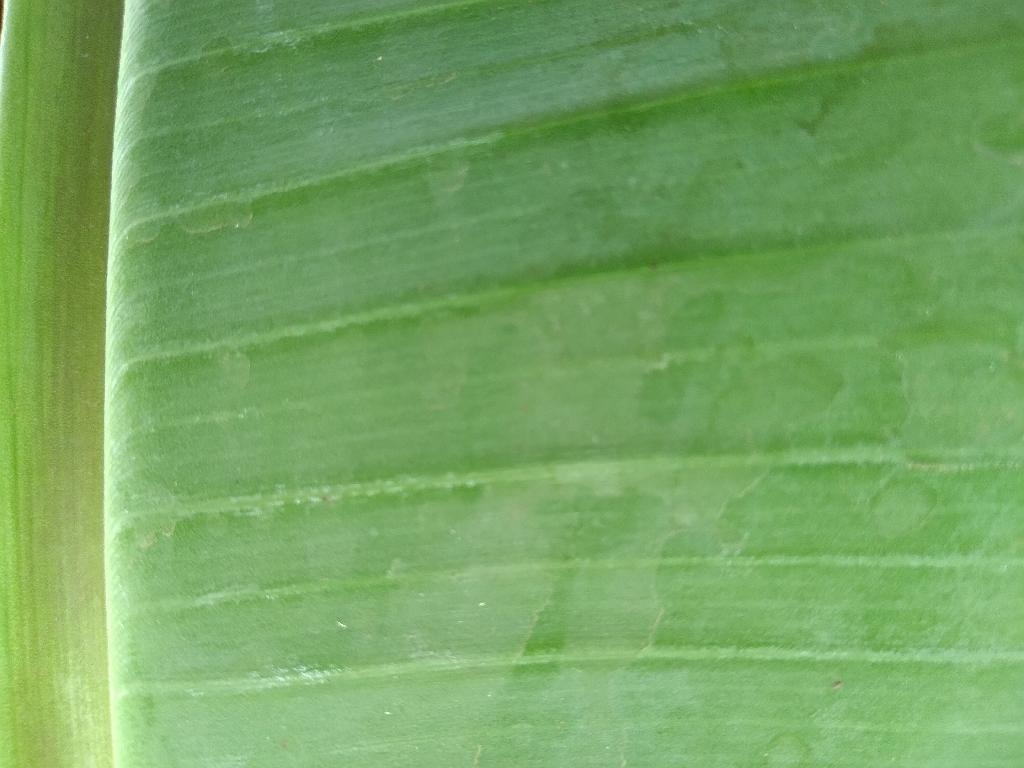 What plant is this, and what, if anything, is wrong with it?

banana, healthy
